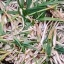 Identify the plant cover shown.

grass
